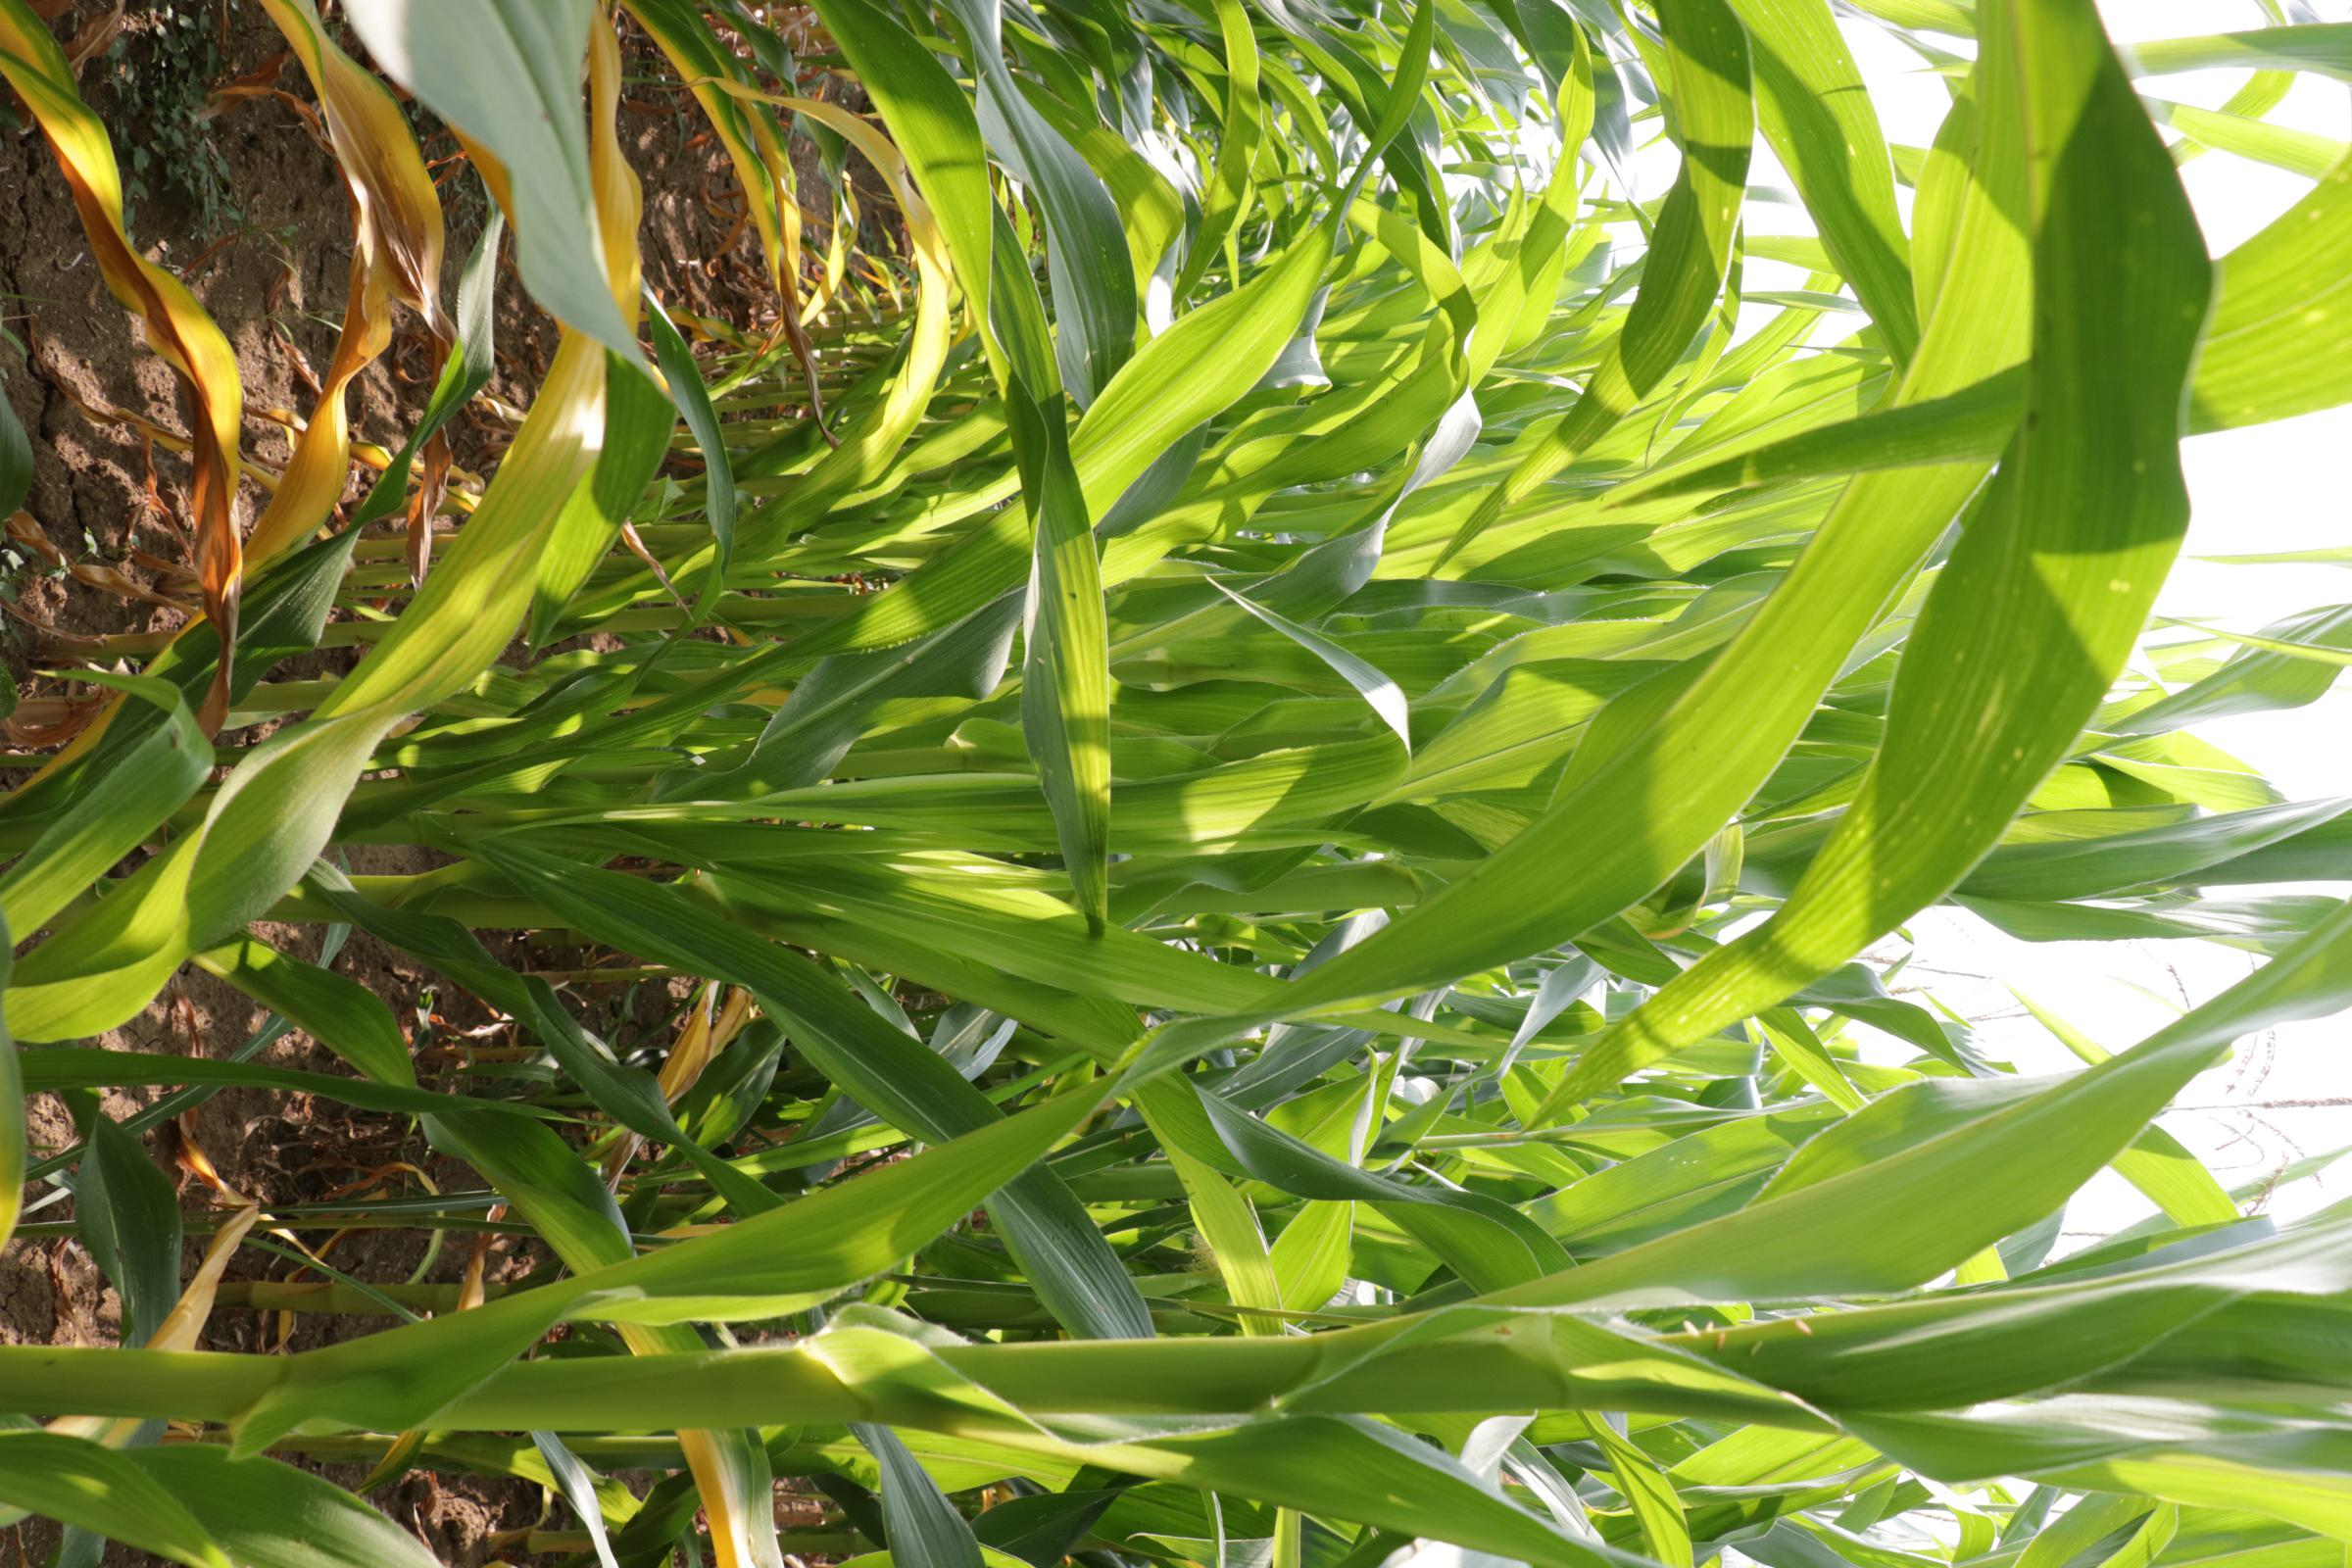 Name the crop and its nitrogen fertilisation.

maize, no added nitrogen
